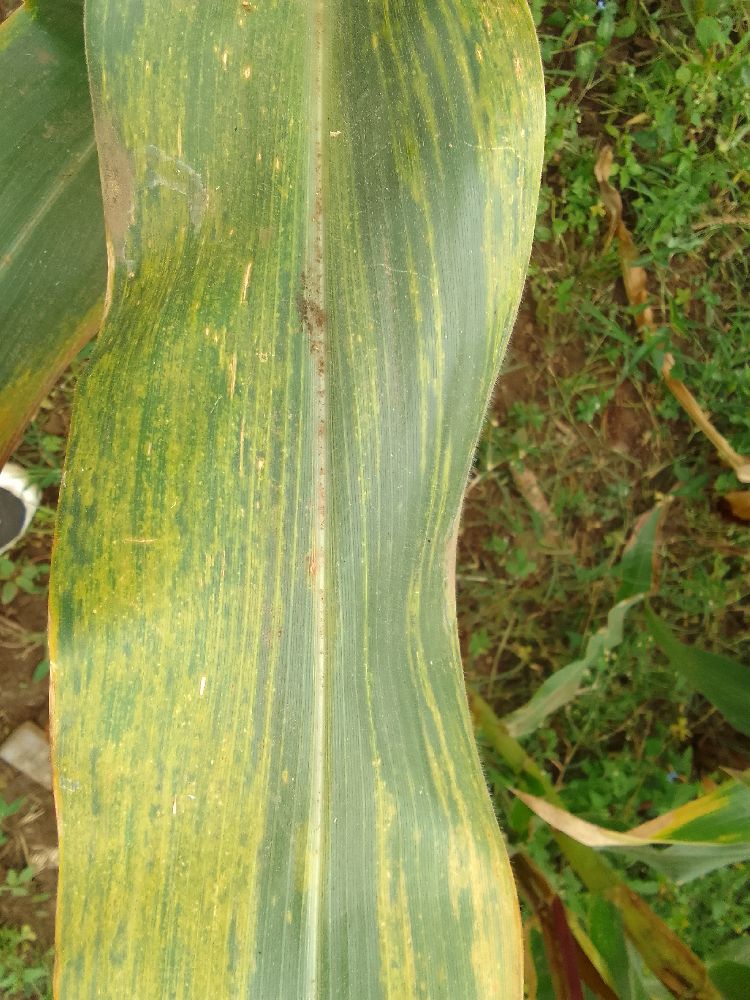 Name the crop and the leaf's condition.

maize, maize lethal necrosis
